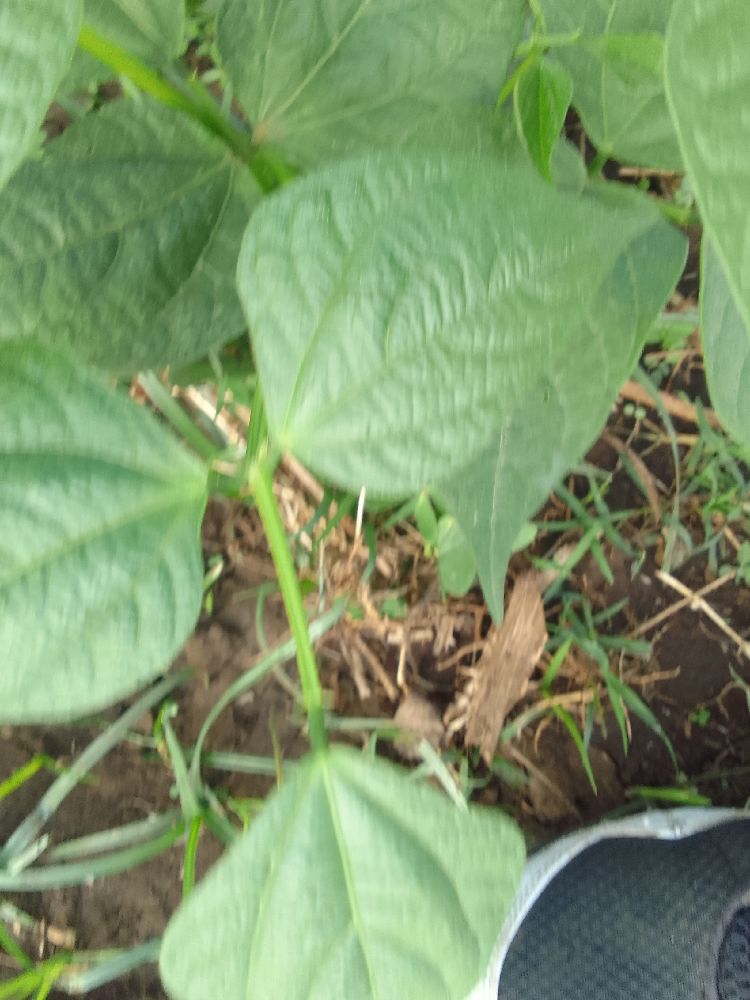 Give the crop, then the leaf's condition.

common bean, healthy
